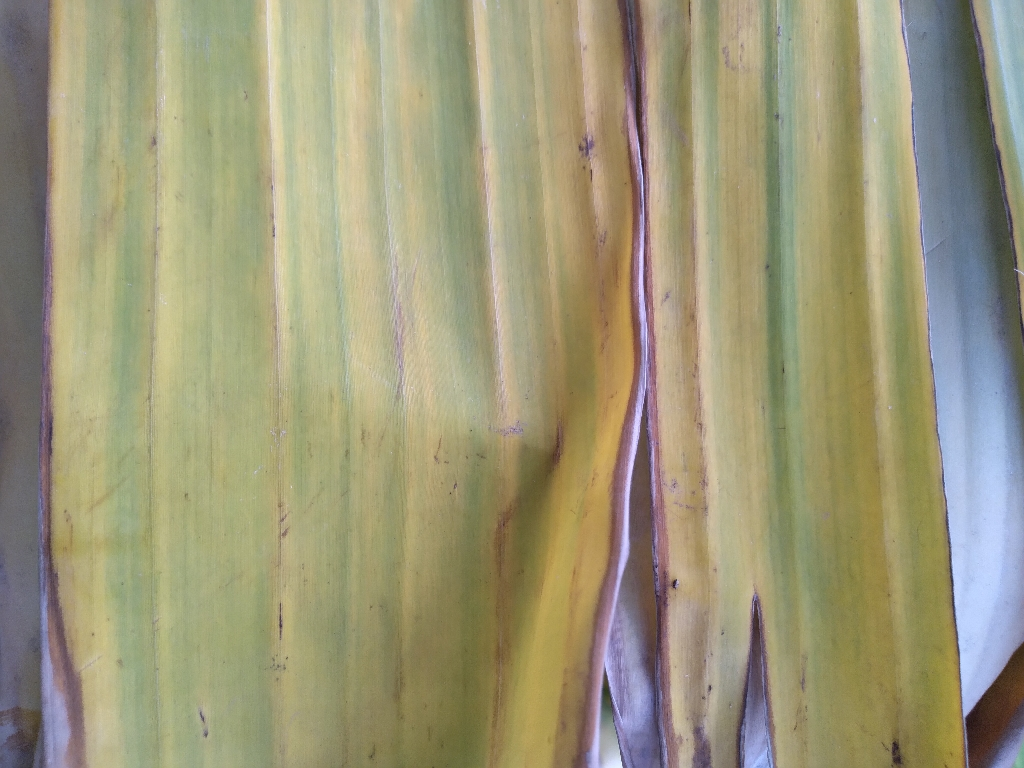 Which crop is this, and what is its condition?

banana, fusarium wilt race 1
